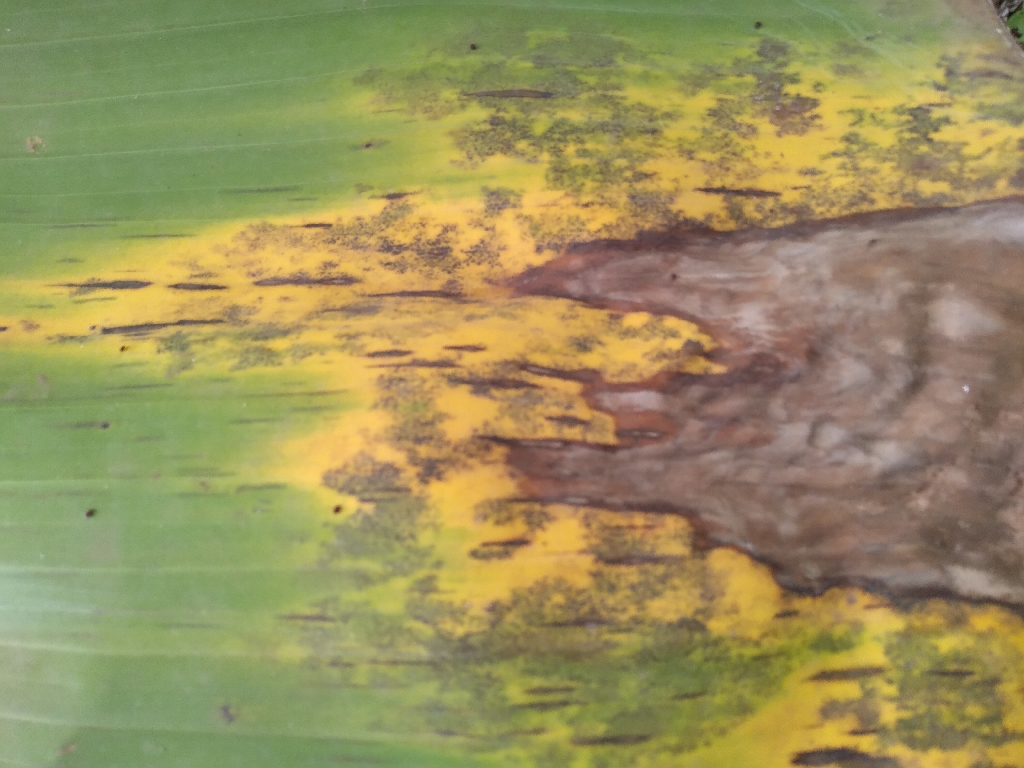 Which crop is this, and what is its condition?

banana, black sigatoka
